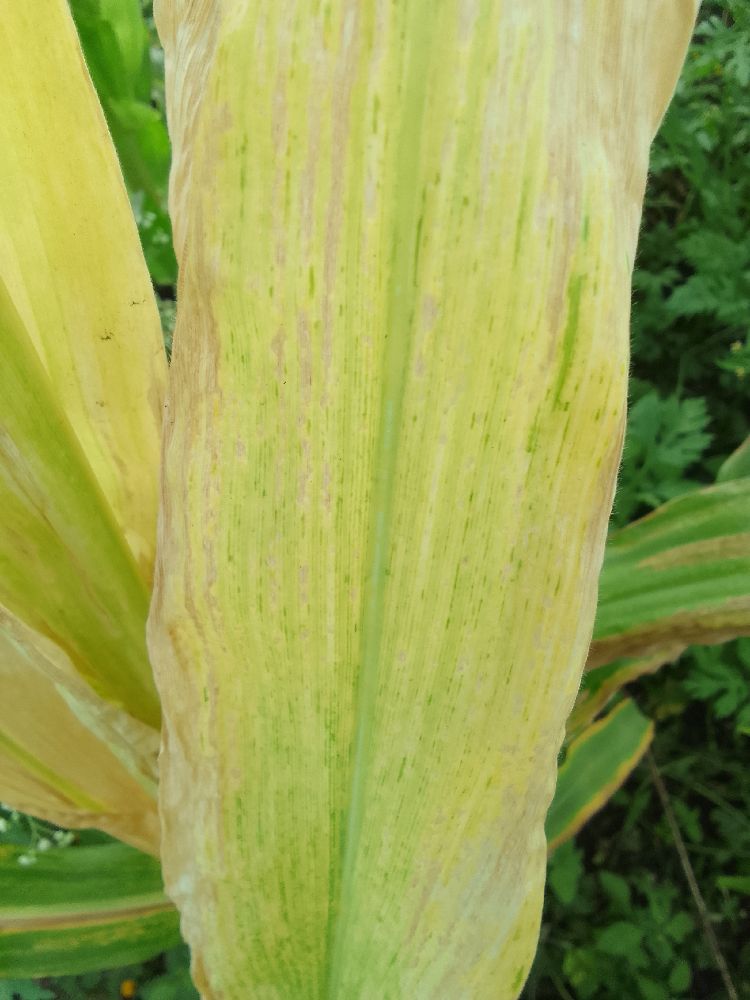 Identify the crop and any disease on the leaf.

maize, maize lethal necrosis
